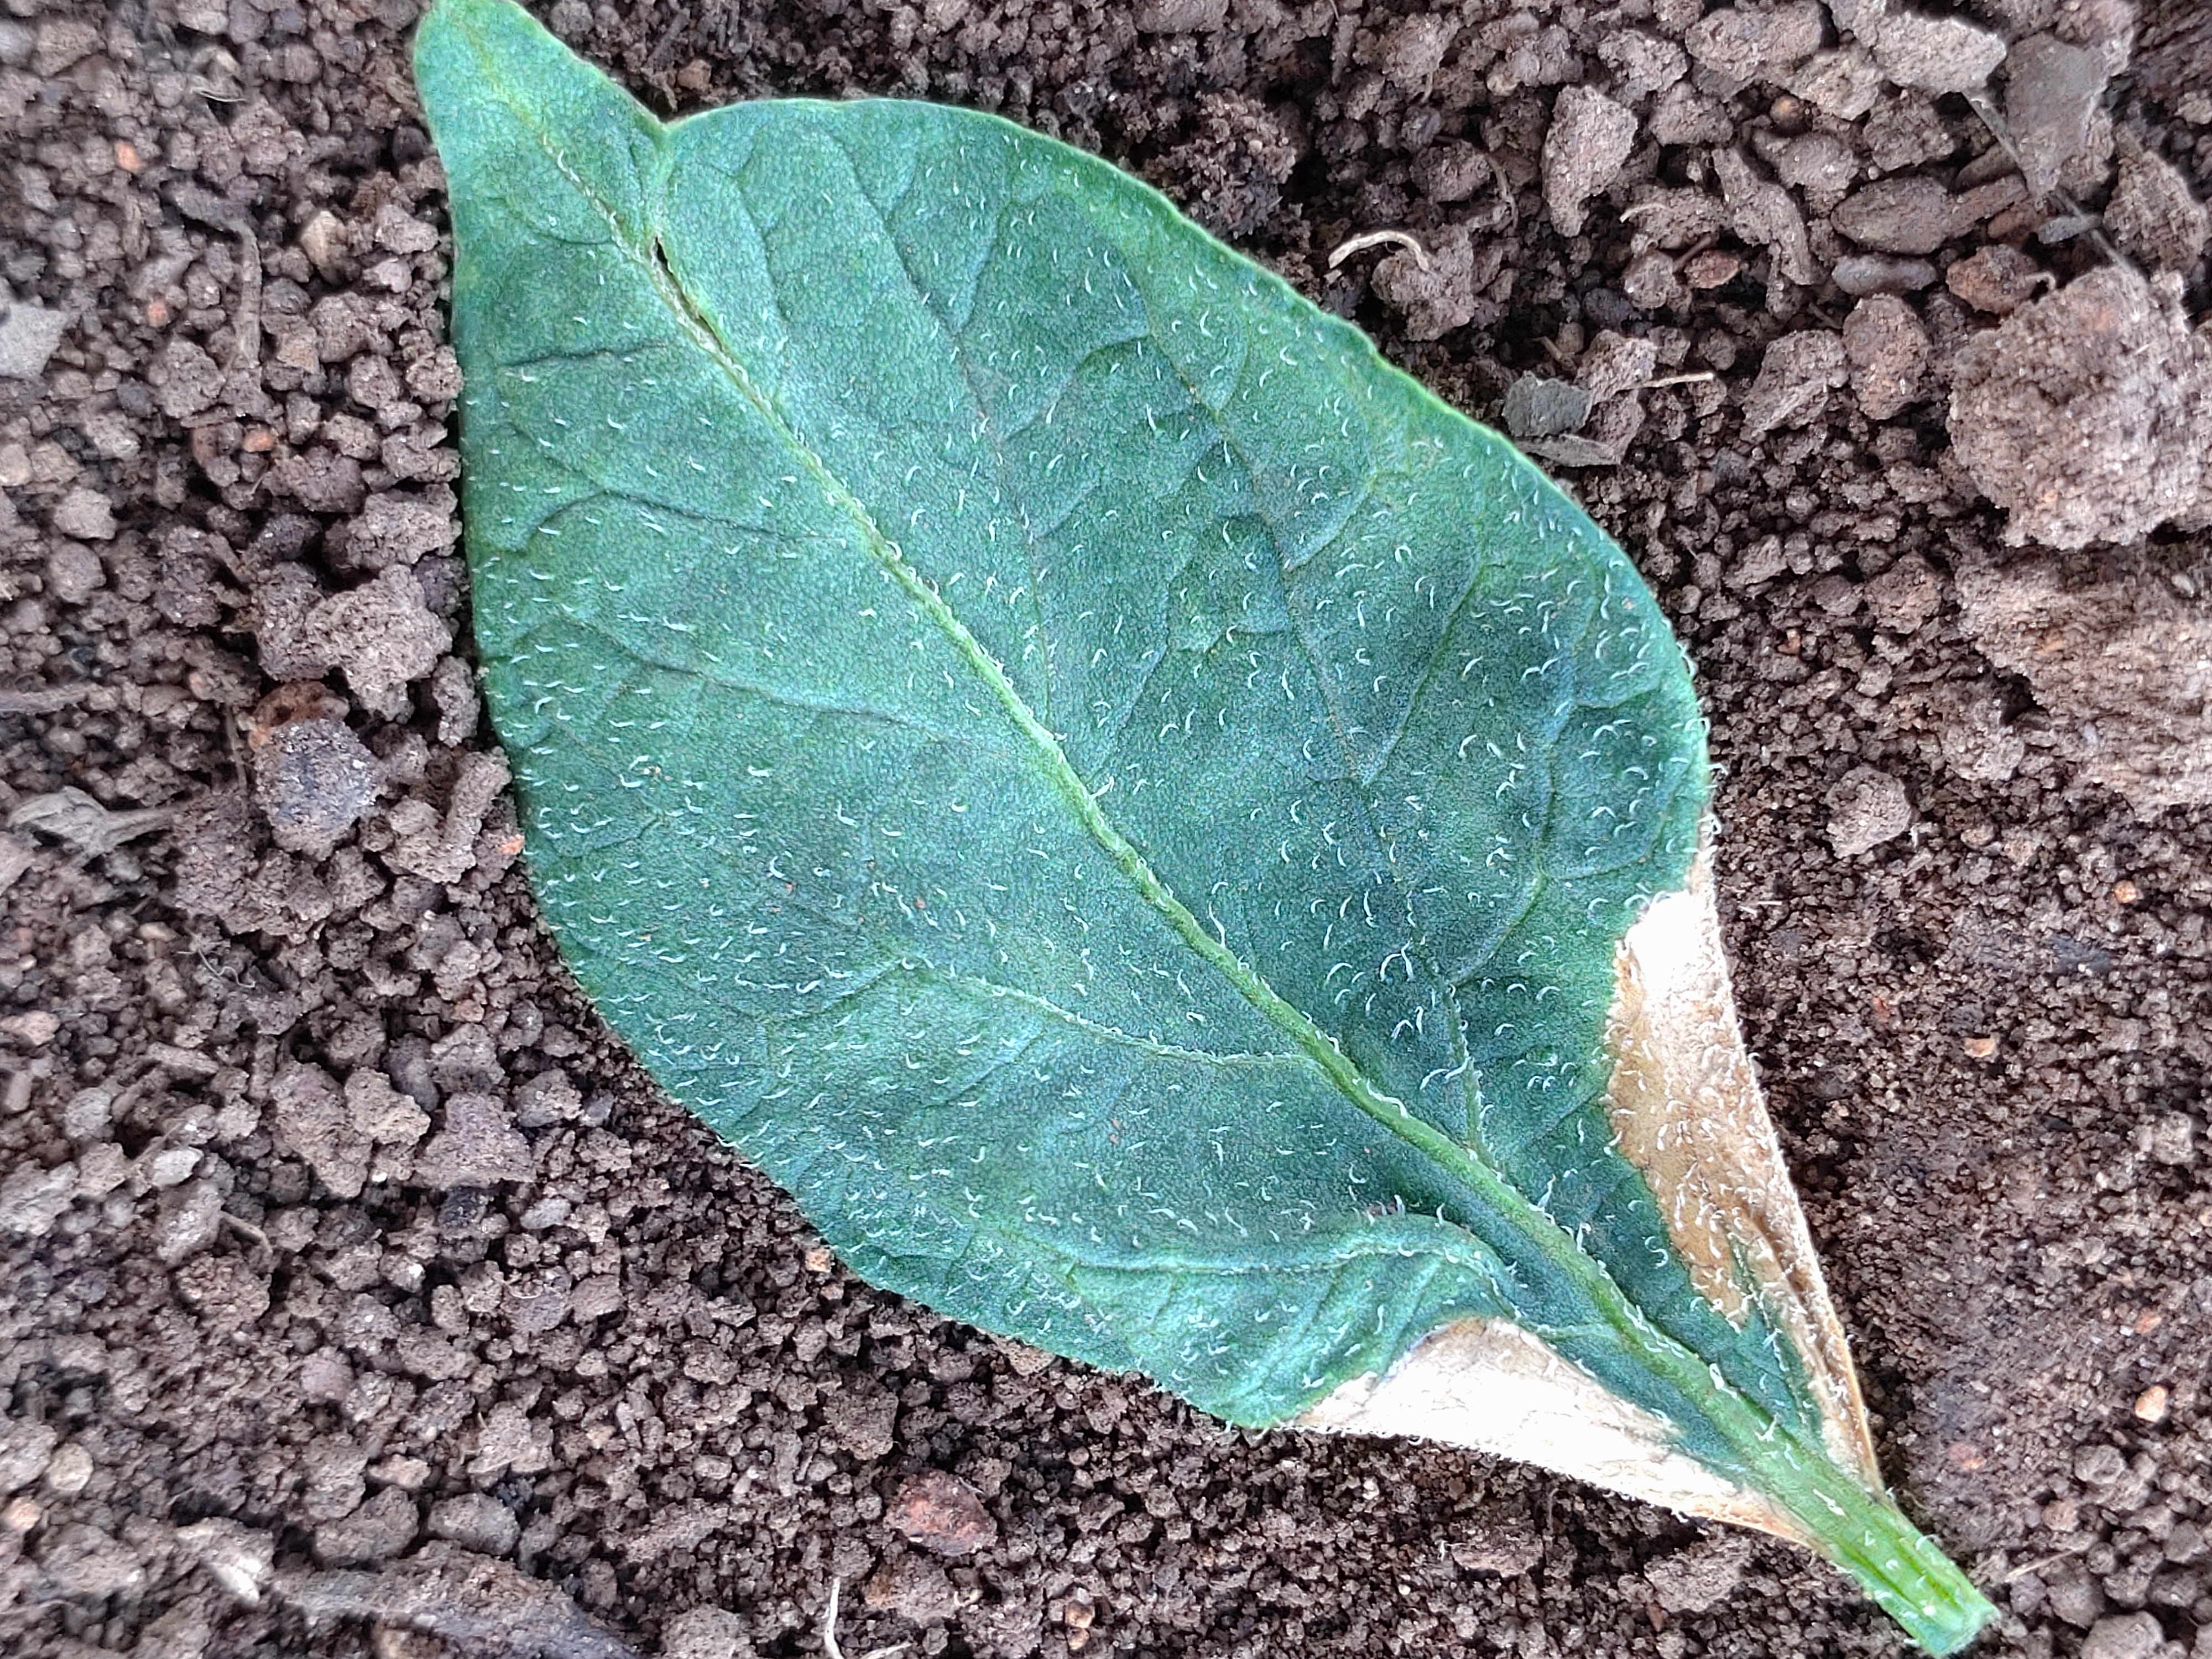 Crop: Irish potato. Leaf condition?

early blight
